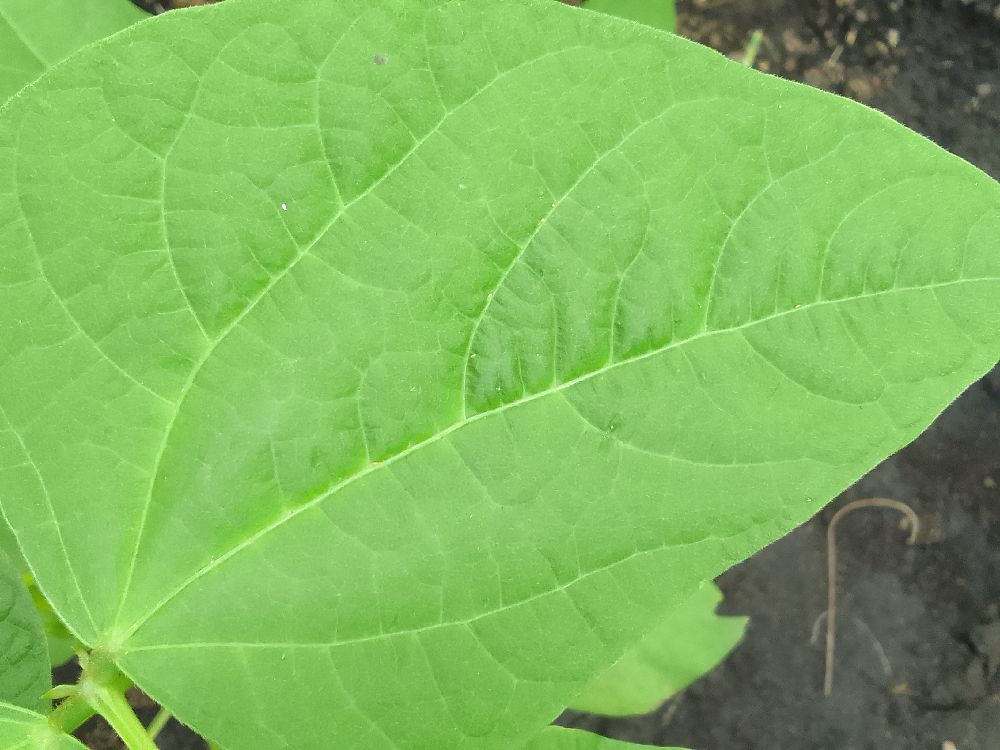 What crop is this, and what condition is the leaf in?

common bean, healthy
